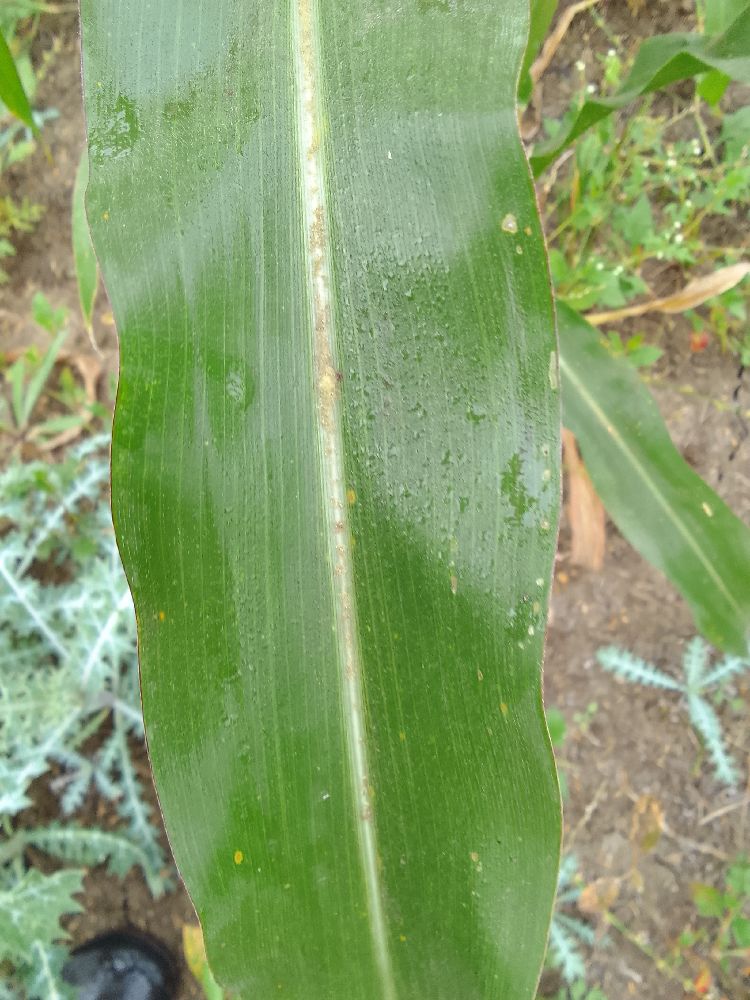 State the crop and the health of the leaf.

maize, healthy
